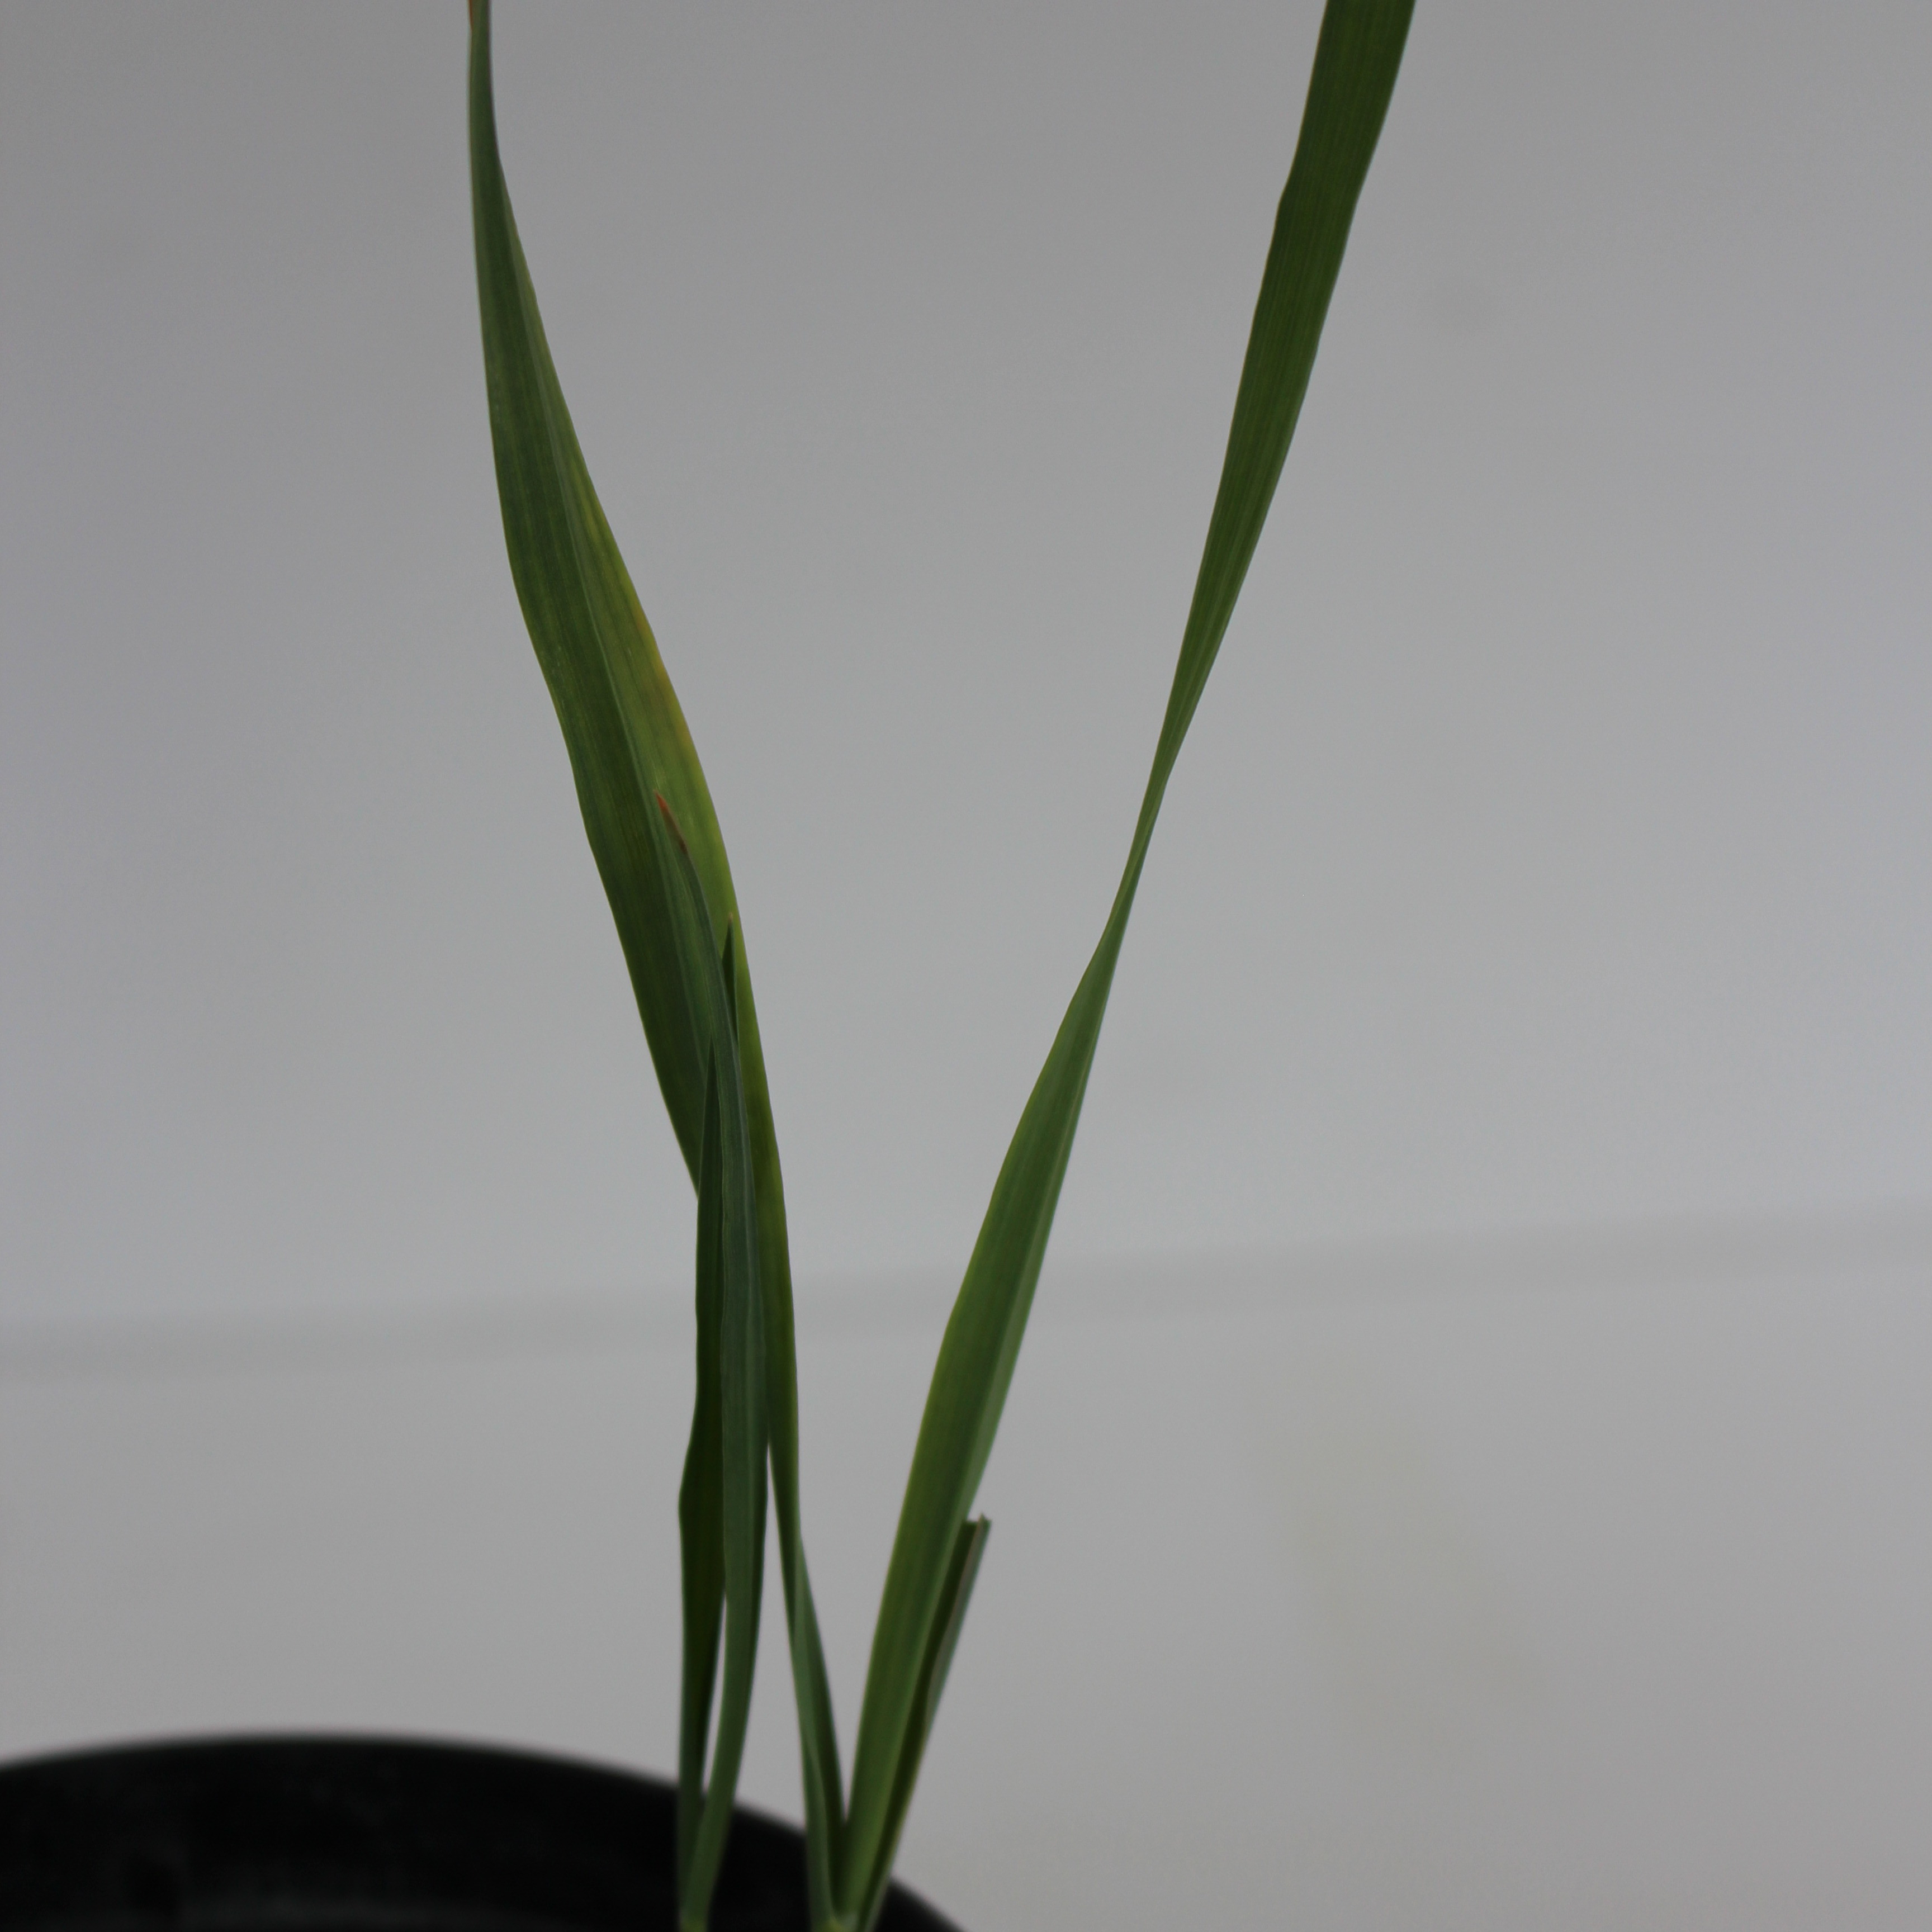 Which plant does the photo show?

Avena sterilis
